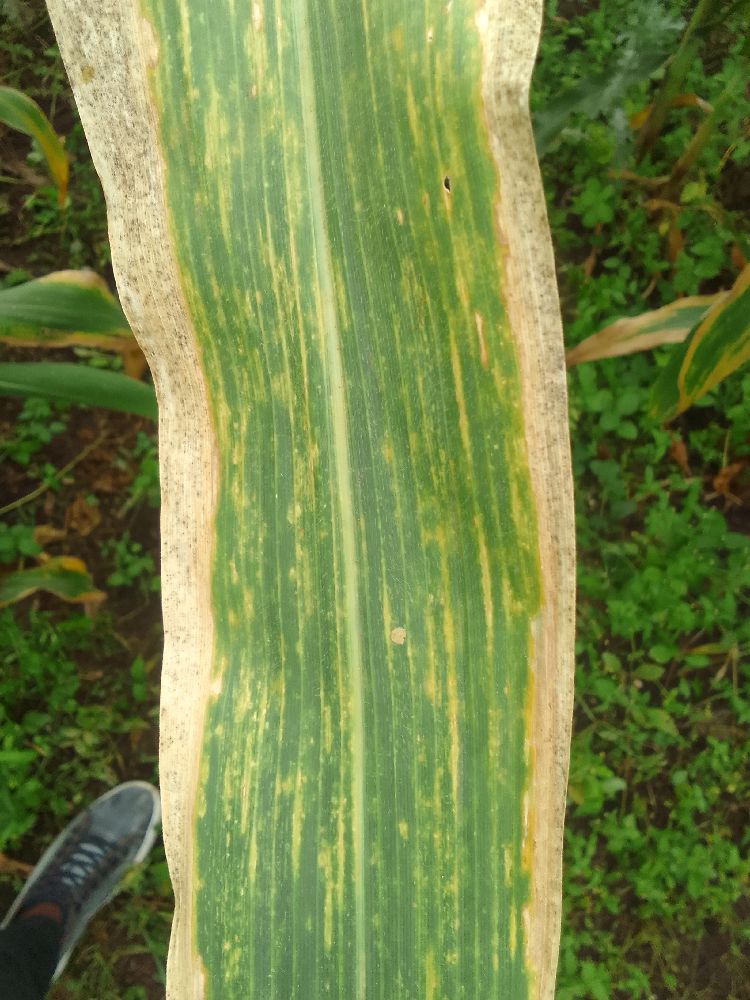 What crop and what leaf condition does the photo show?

maize, maize lethal necrosis
